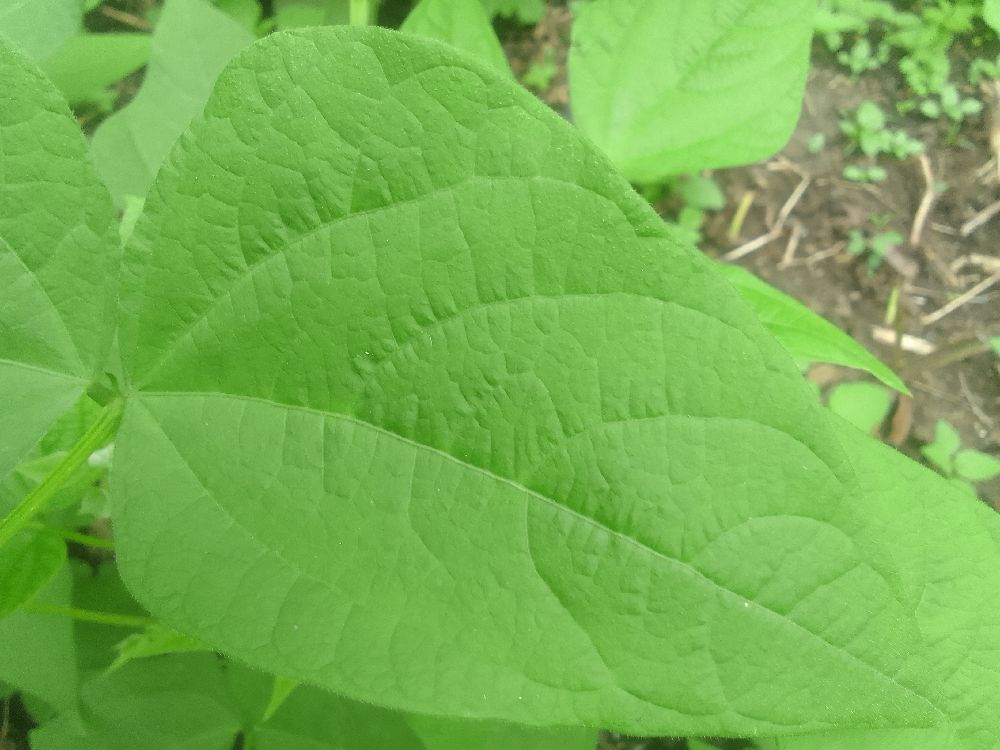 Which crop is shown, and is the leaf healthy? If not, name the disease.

common bean, healthy
